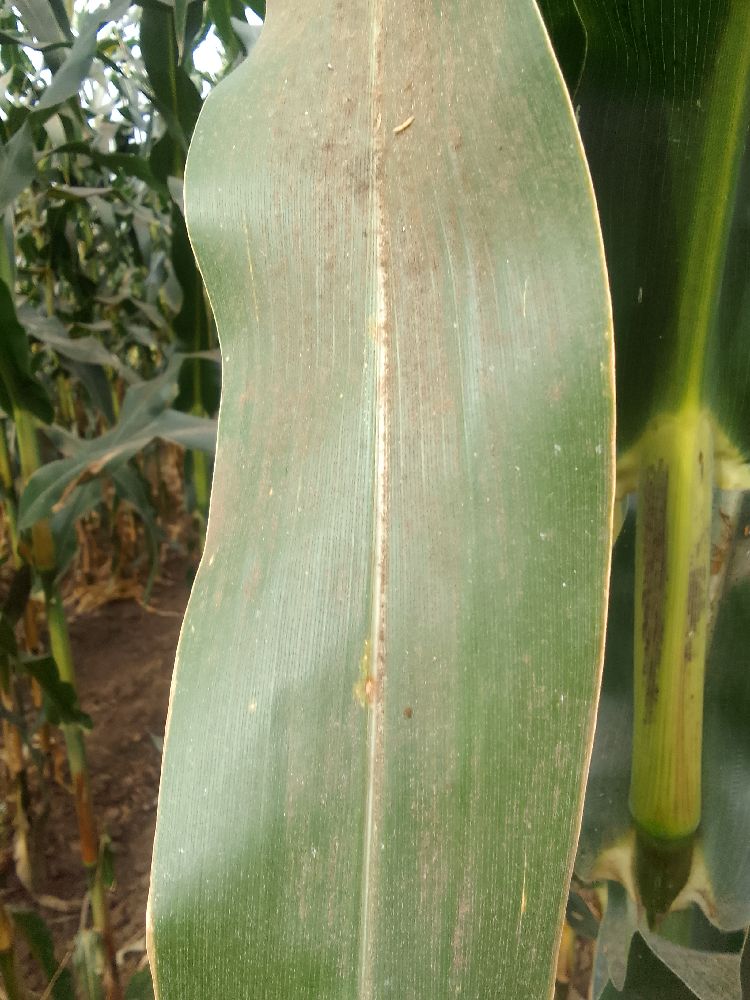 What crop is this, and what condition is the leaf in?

maize, healthy
